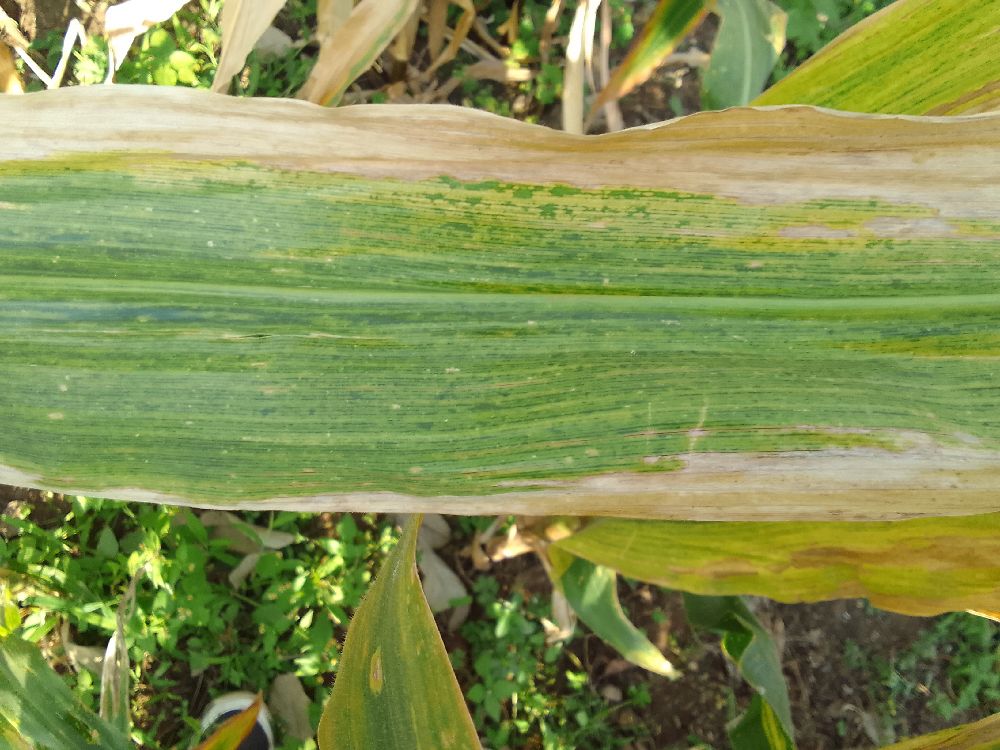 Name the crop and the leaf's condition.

maize, maize lethal necrosis
